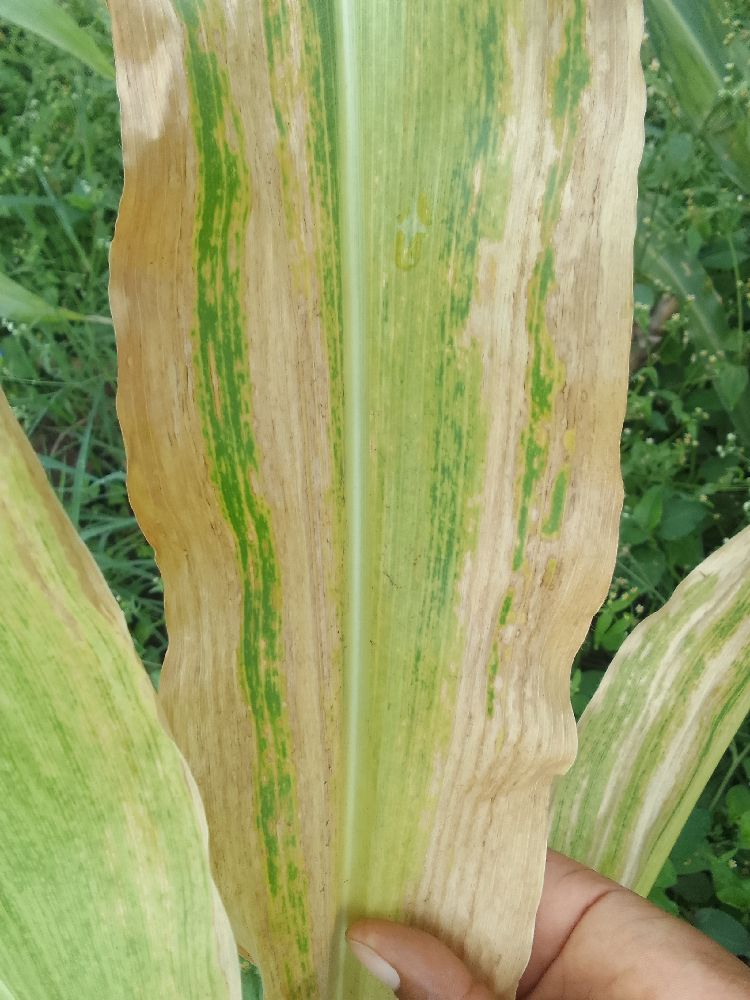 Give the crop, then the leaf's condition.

maize, maize lethal necrosis
